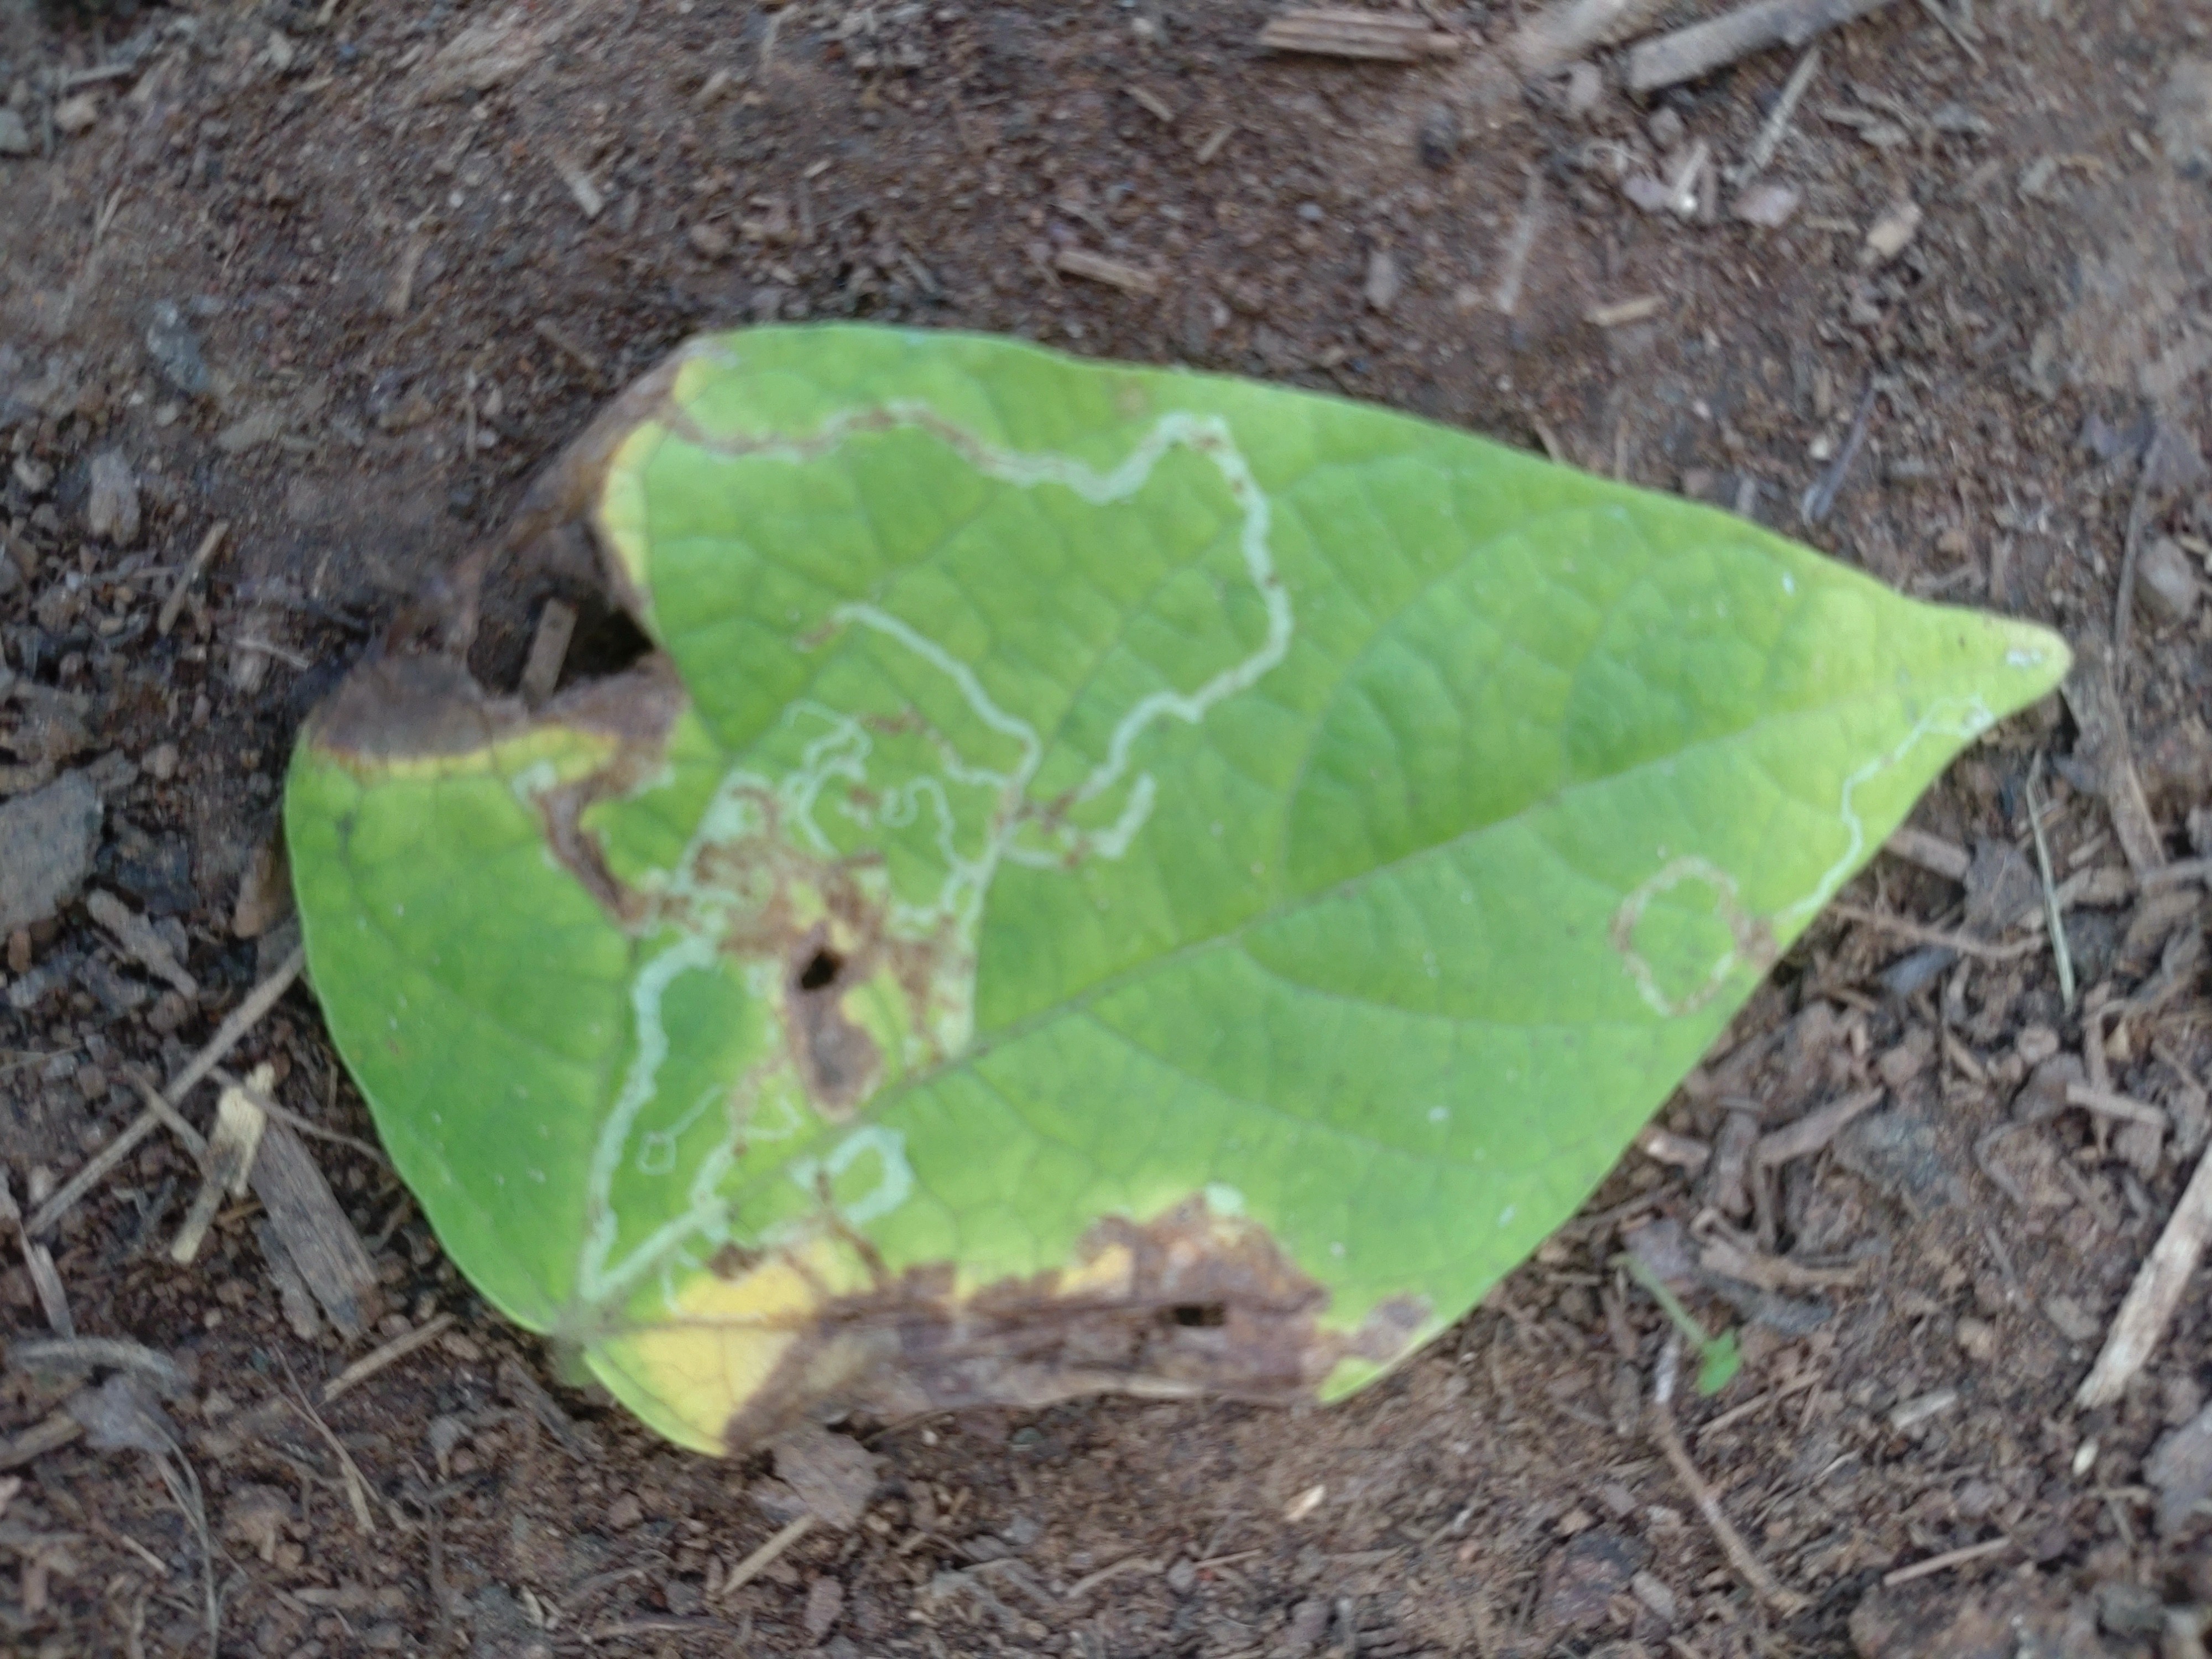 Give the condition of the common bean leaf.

anthracnose
